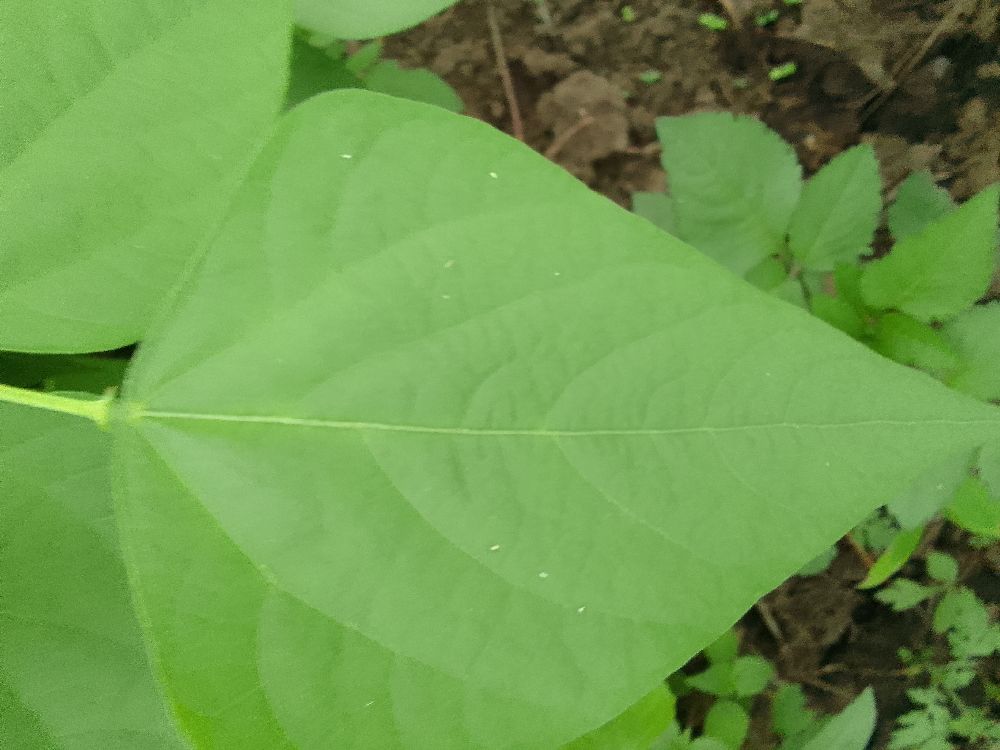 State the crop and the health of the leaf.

common bean, healthy
